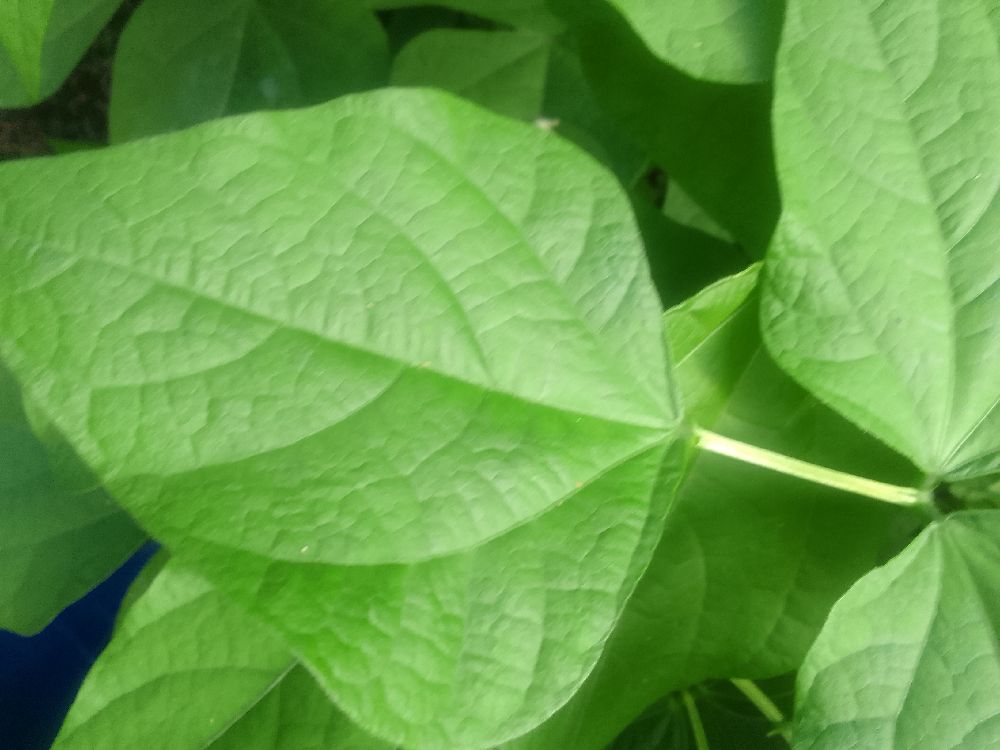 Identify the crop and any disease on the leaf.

common bean, healthy
